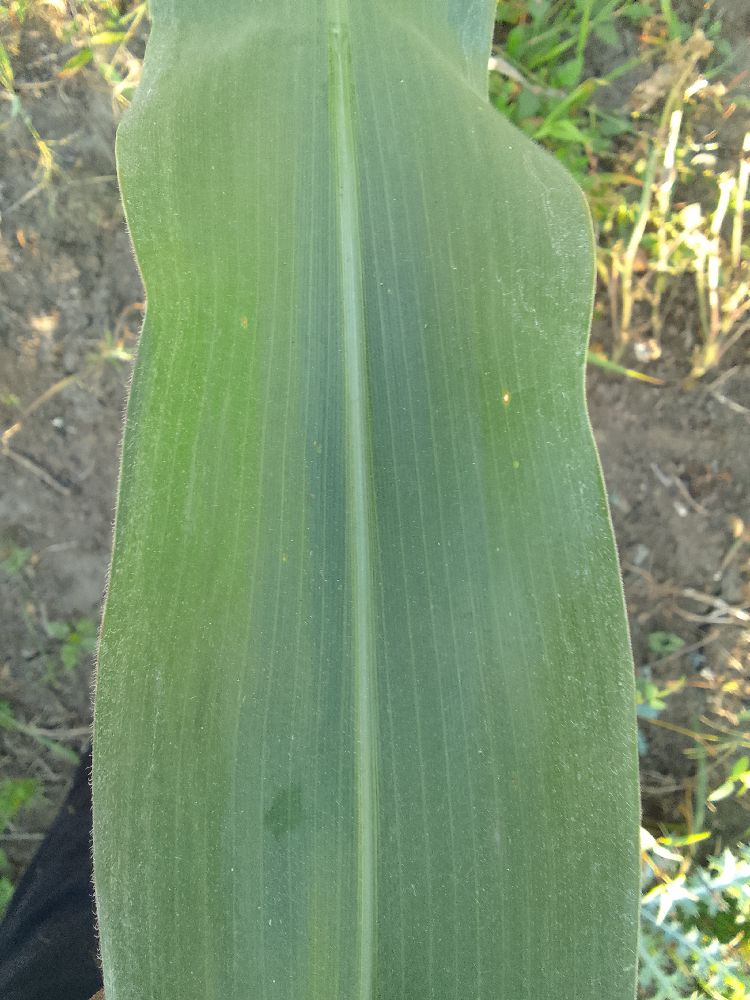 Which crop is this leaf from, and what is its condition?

maize, healthy
